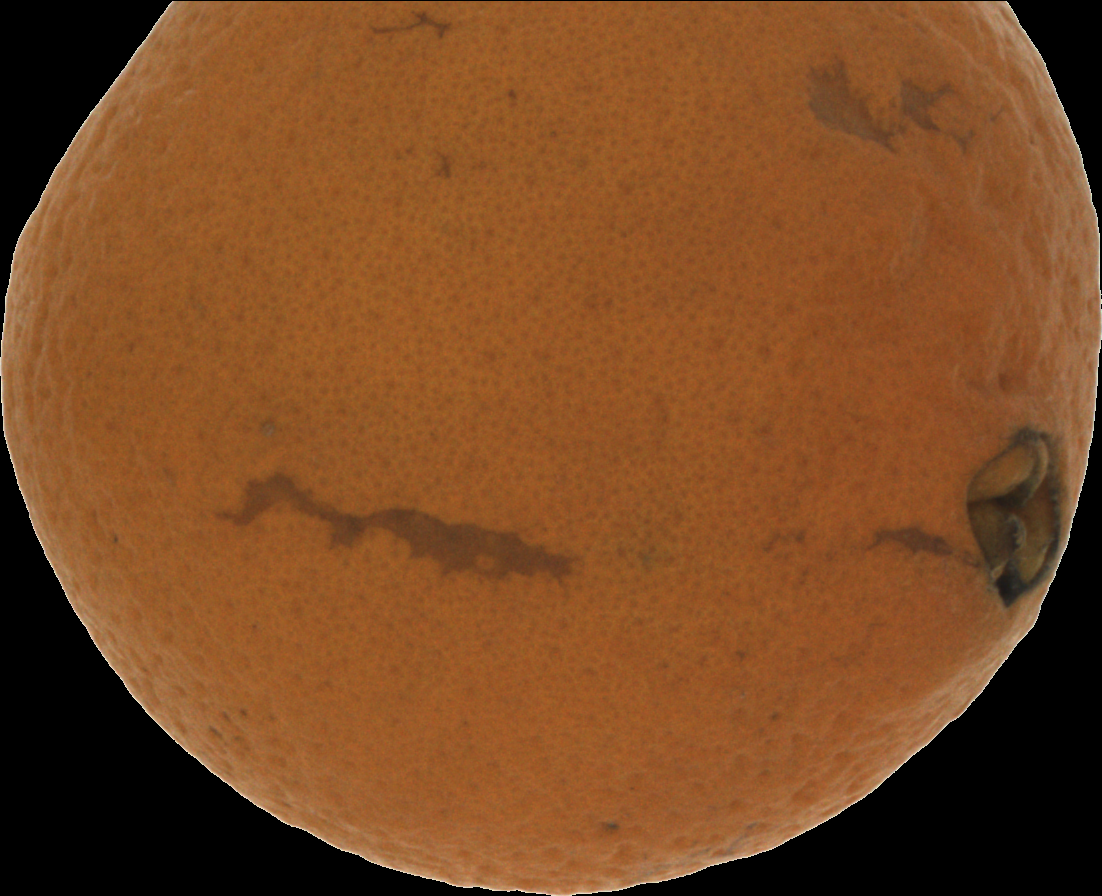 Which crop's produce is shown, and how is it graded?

orange, bad
